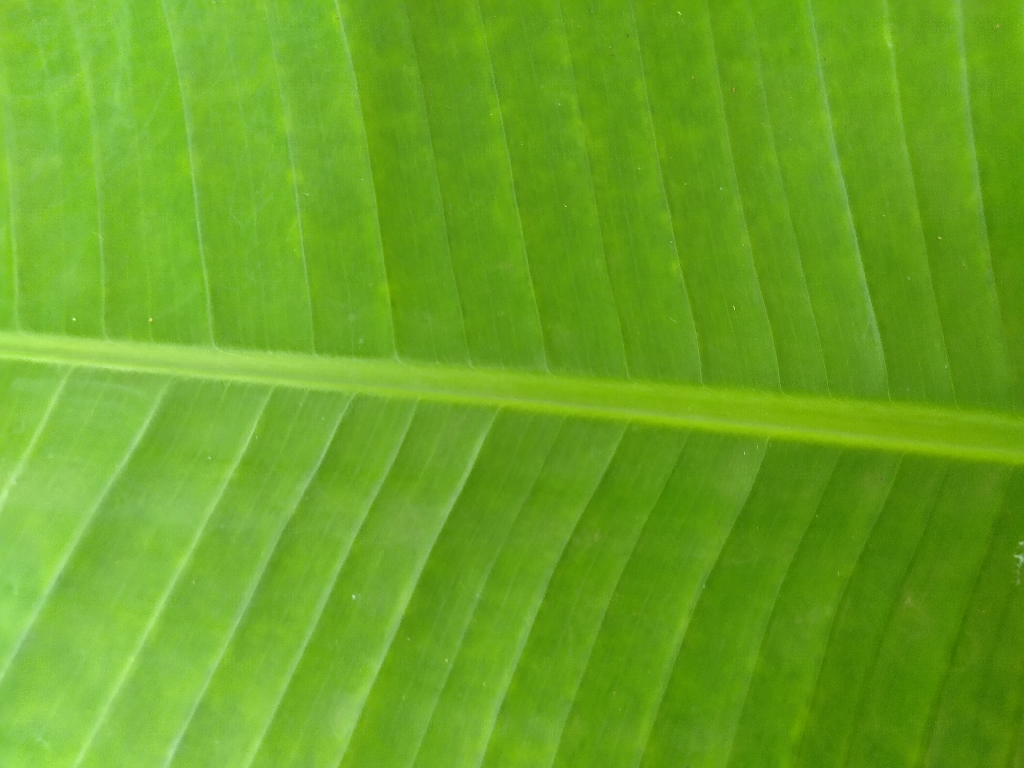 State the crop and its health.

banana, healthy
